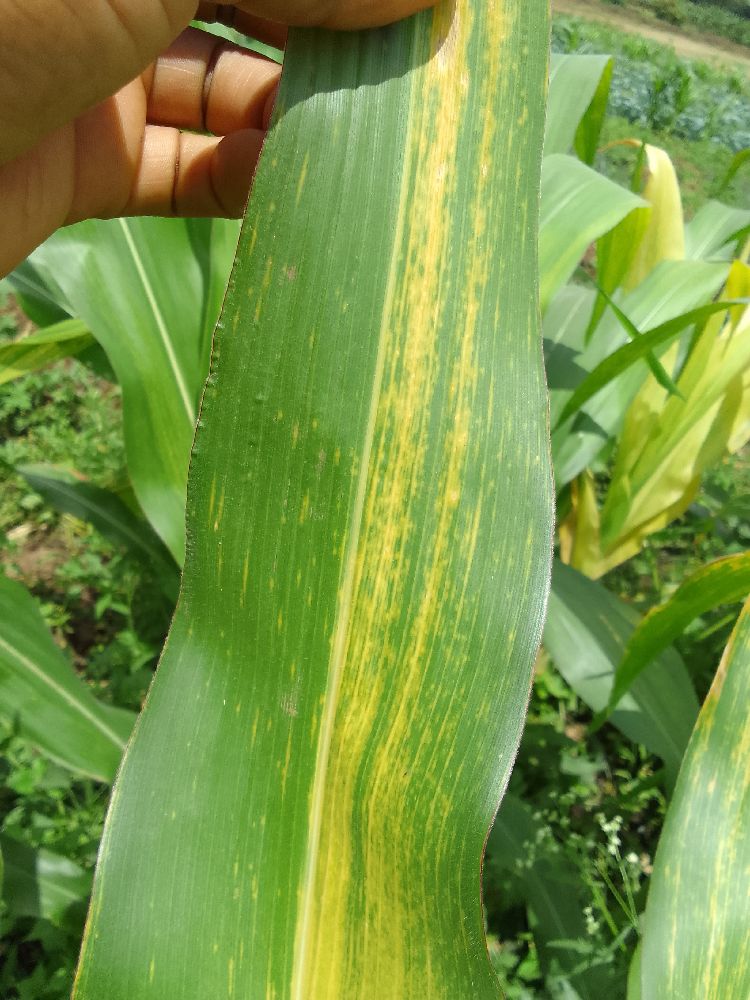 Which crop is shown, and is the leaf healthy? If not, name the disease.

maize, maize lethal necrosis
